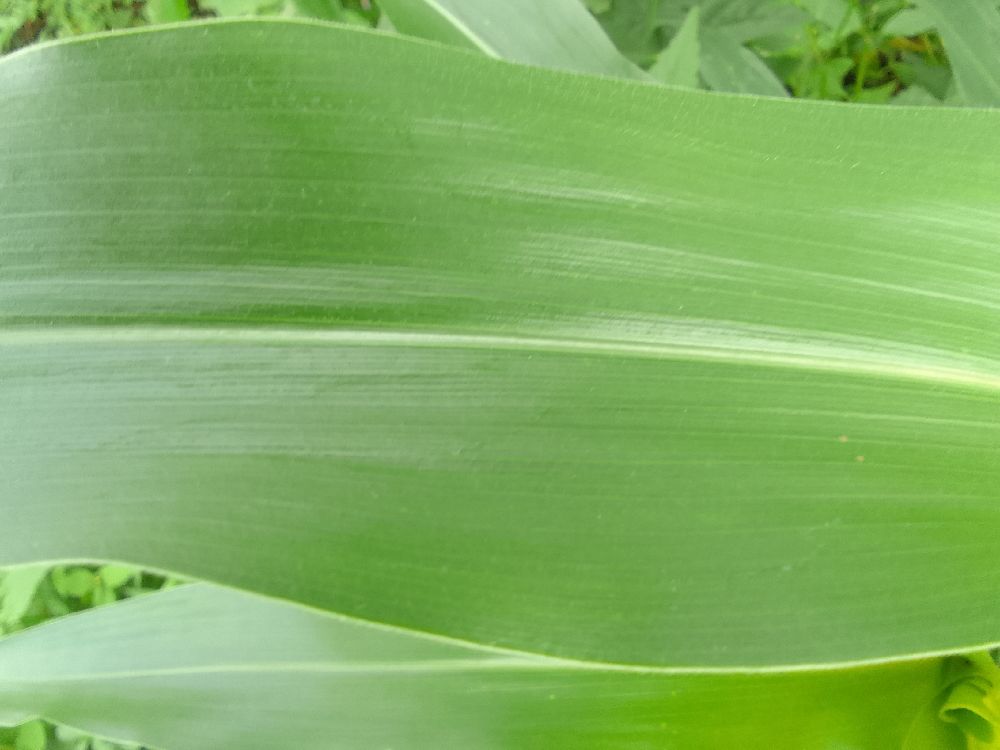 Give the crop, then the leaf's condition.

maize, healthy
